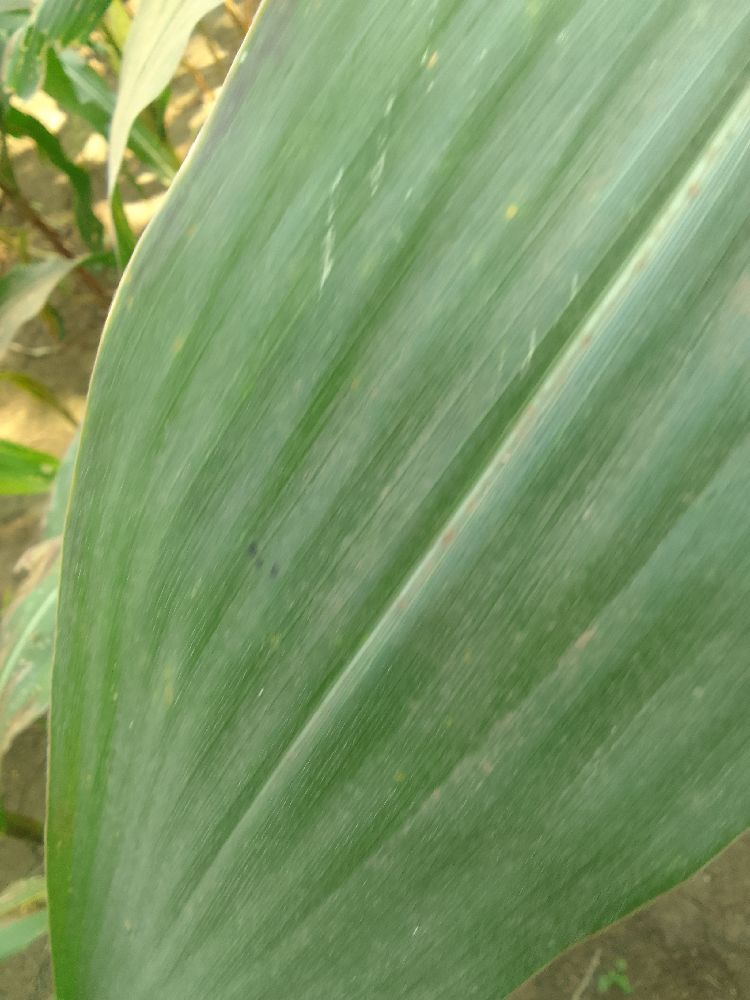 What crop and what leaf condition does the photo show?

maize, healthy
